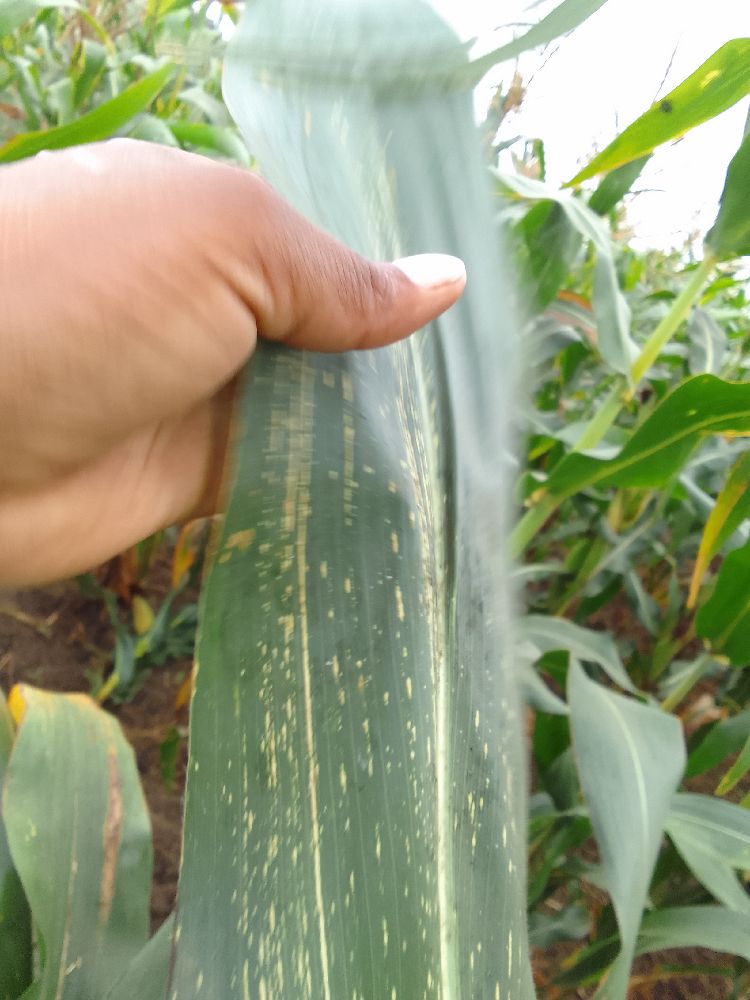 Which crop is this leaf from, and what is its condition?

maize, maize streak virus
